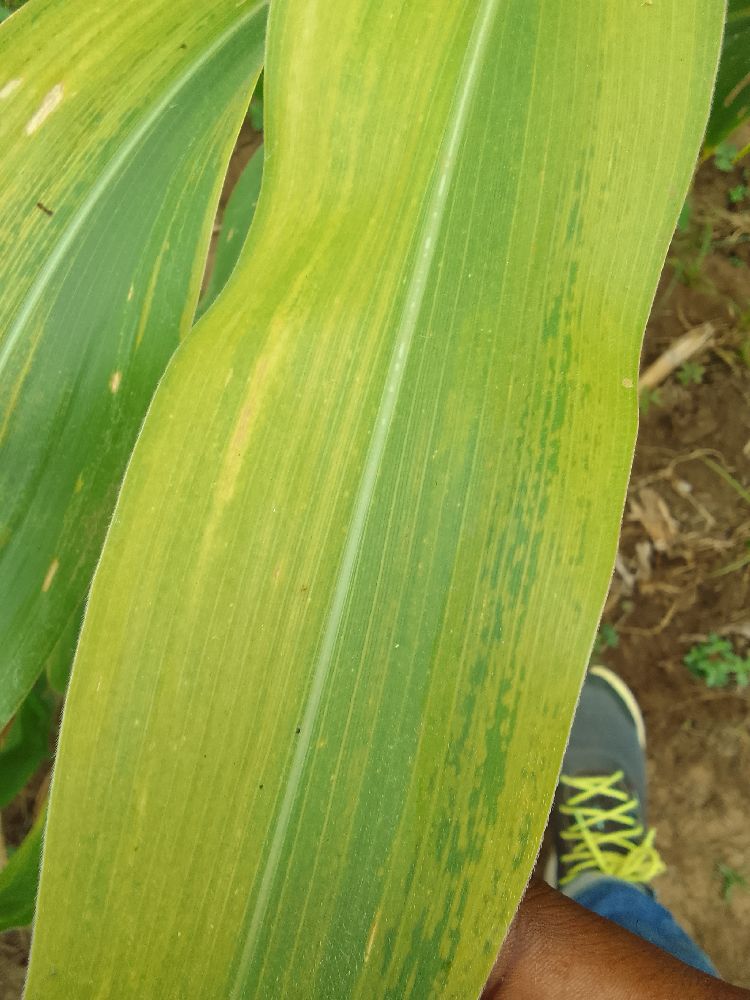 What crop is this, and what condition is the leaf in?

maize, maize lethal necrosis
